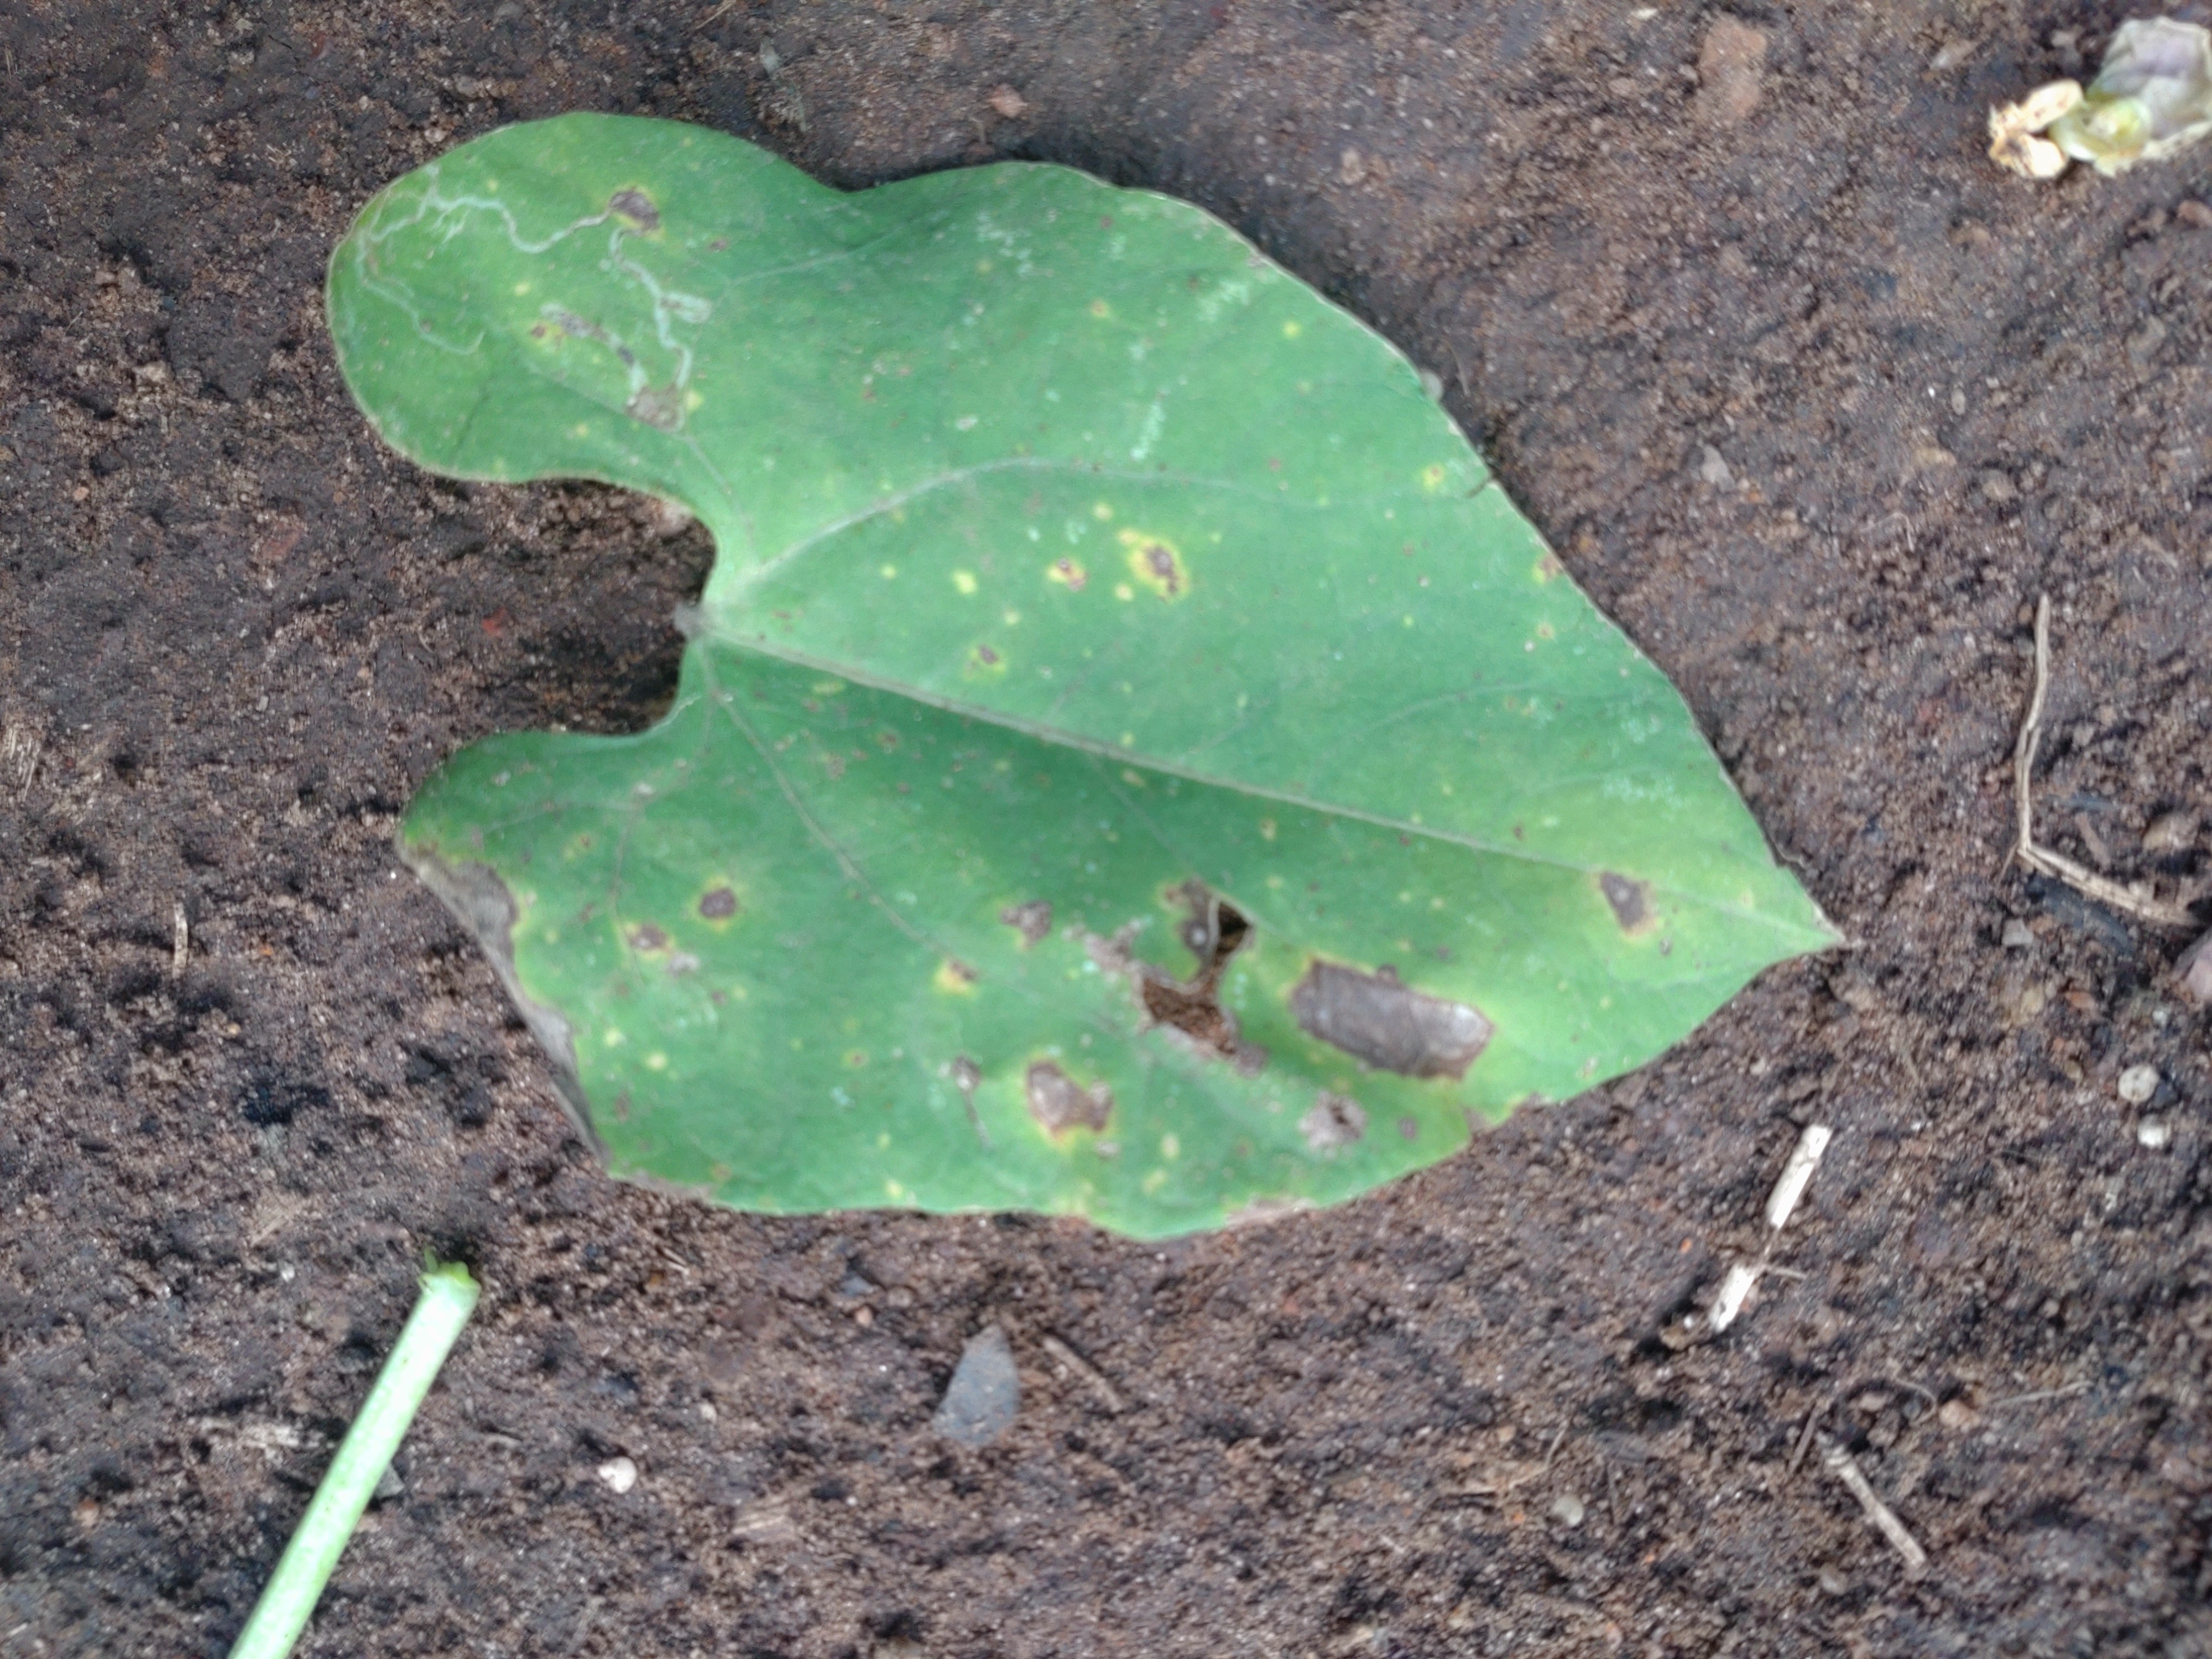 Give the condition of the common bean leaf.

rust
